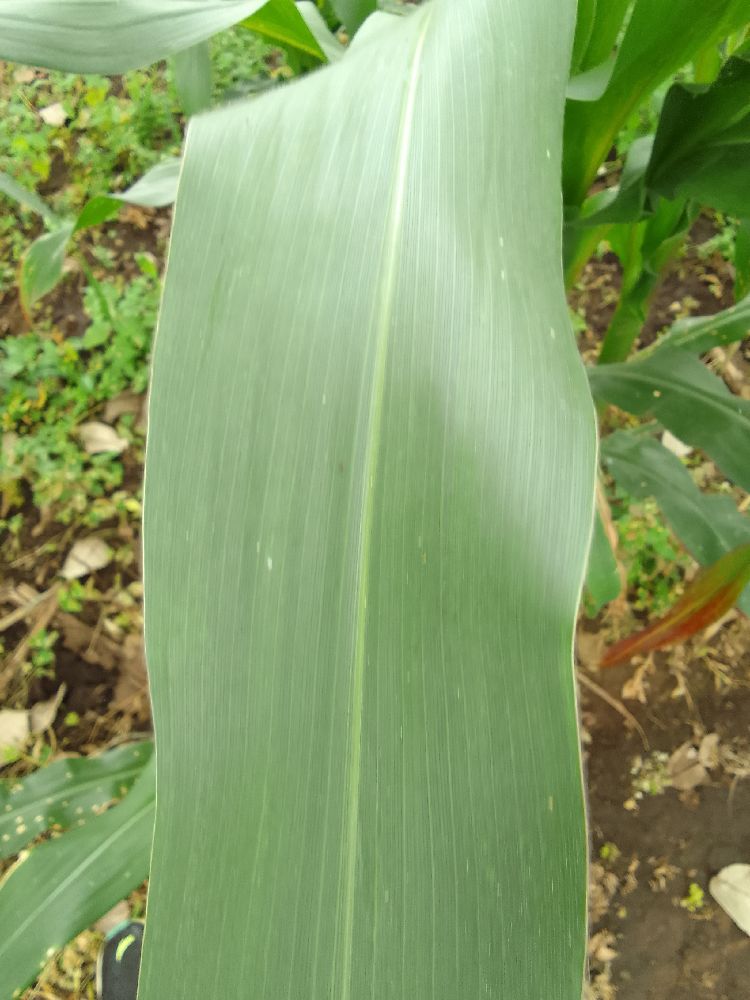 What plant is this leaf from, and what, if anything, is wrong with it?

maize, healthy
